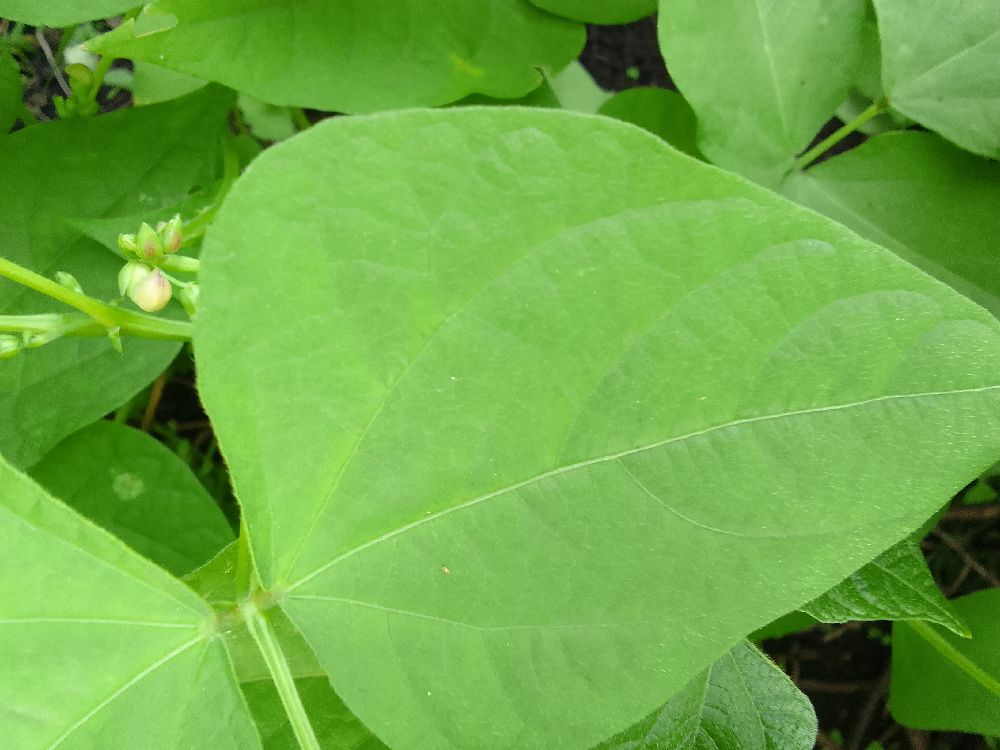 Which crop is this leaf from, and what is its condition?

common bean, healthy
